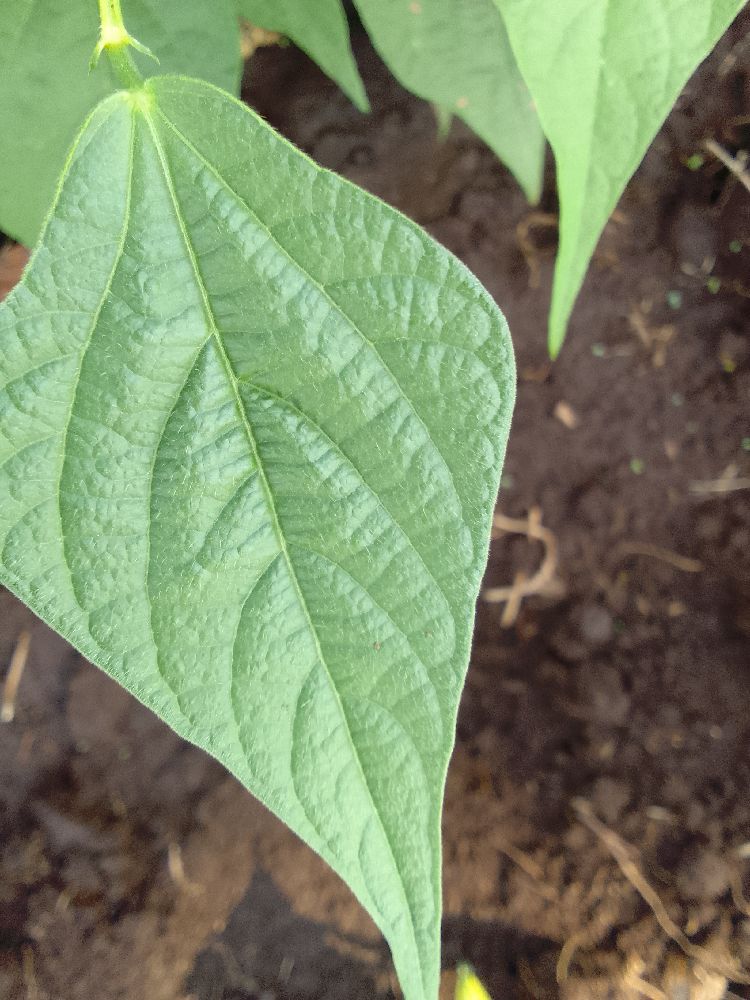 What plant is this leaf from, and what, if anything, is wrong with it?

common bean, healthy
